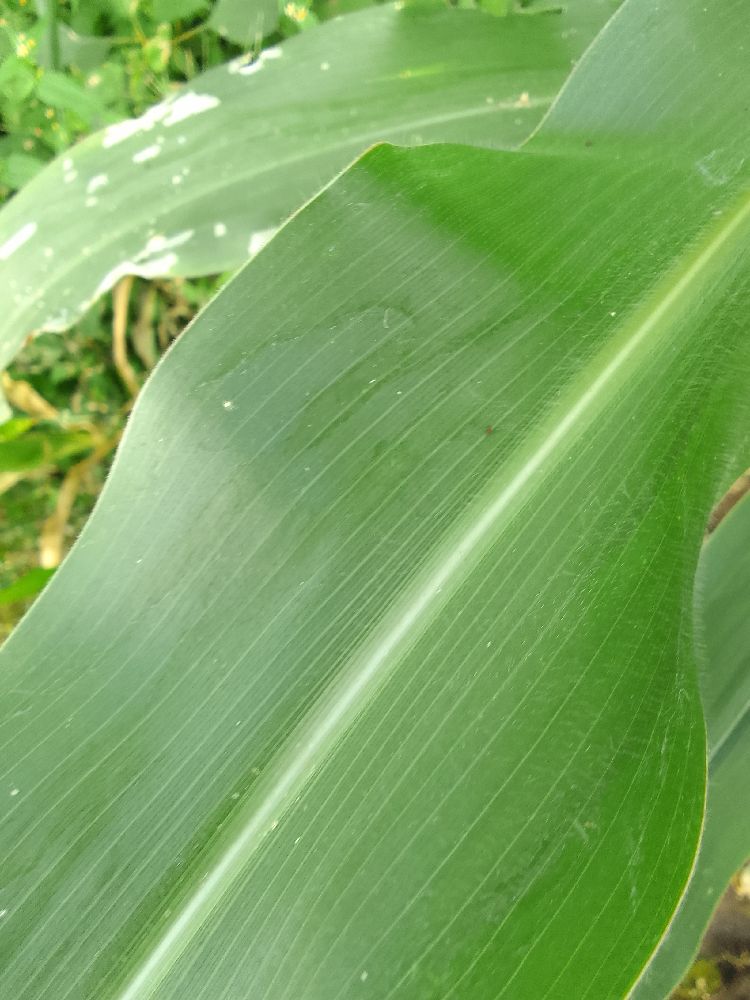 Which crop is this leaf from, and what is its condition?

maize, healthy
